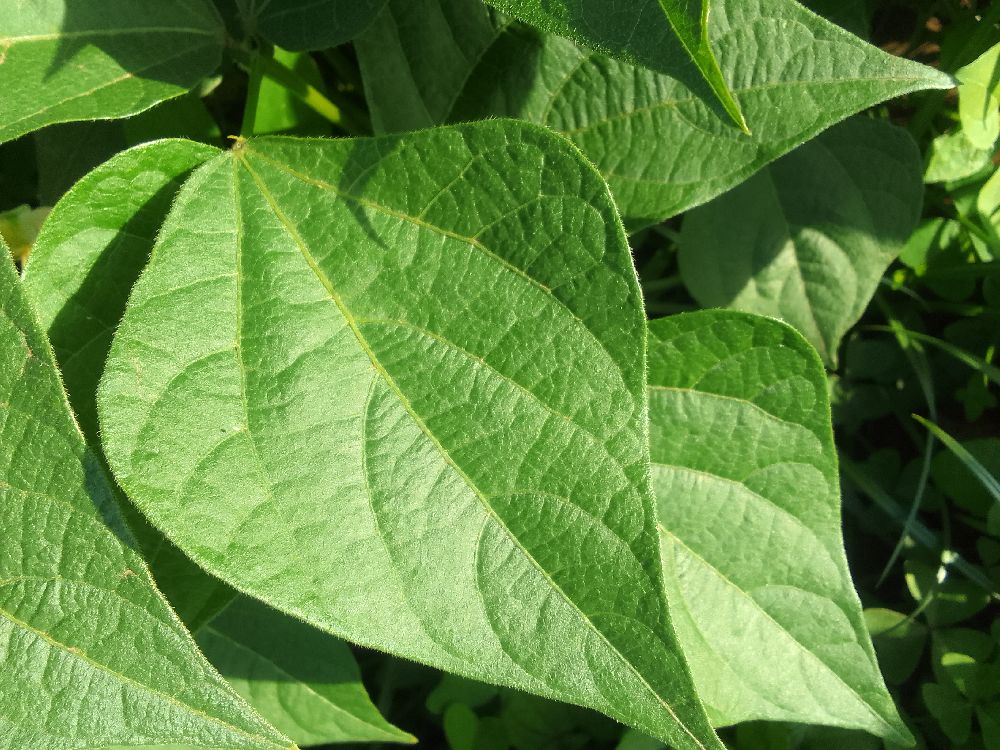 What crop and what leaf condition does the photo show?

common bean, healthy
